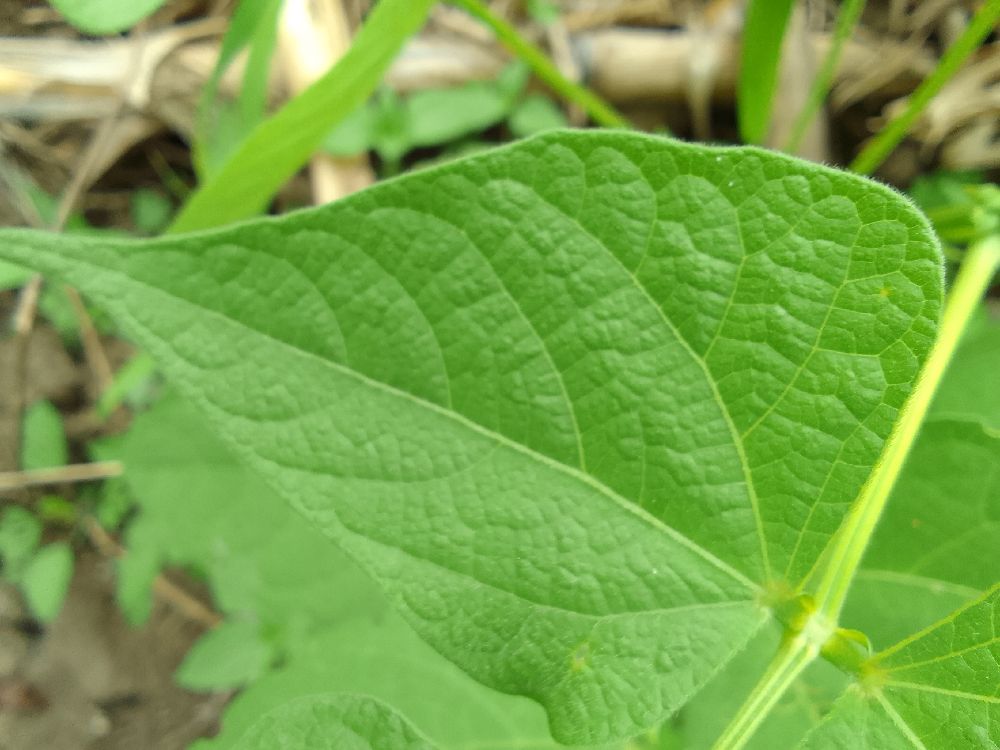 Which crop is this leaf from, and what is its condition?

common bean, bean rust
